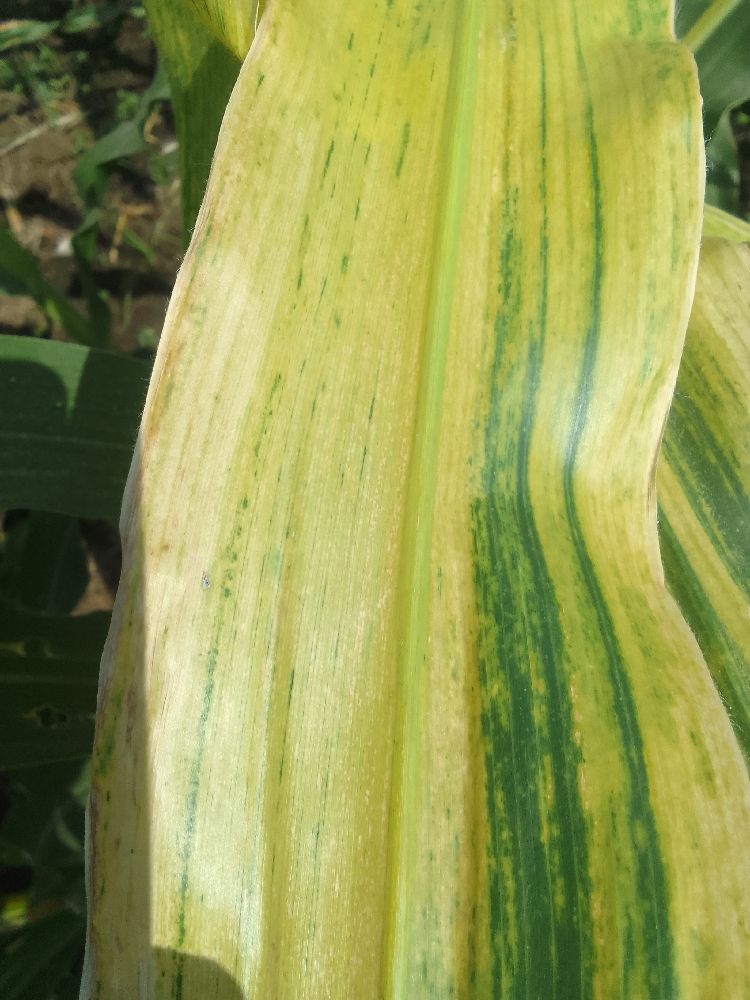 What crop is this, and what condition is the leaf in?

maize, maize lethal necrosis
